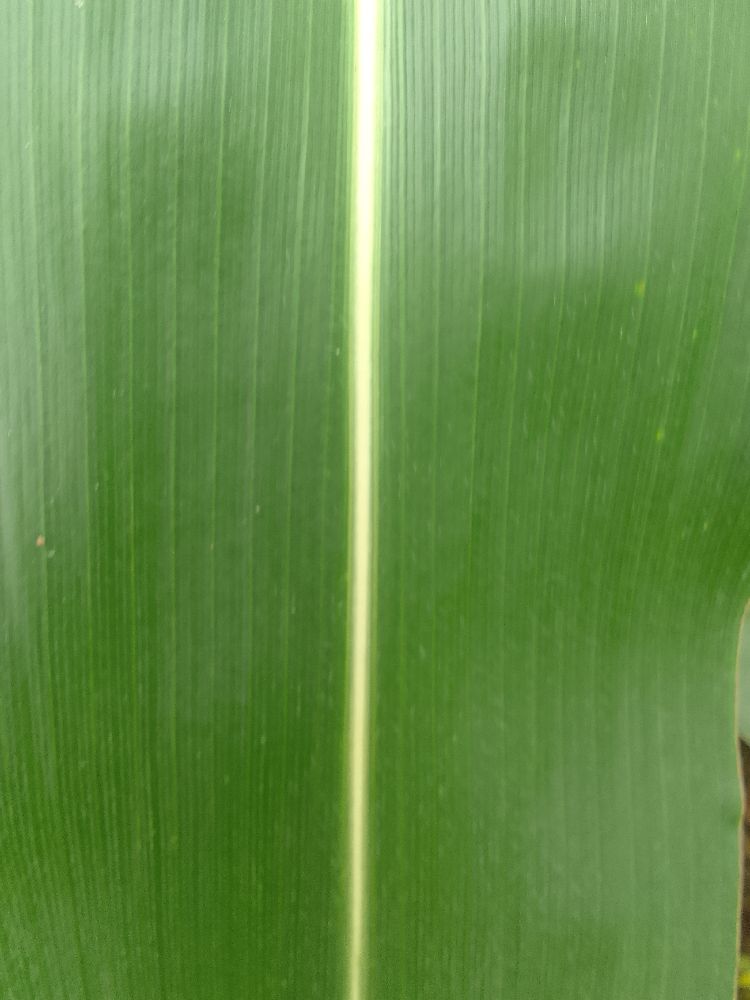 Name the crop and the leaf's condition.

maize, healthy
